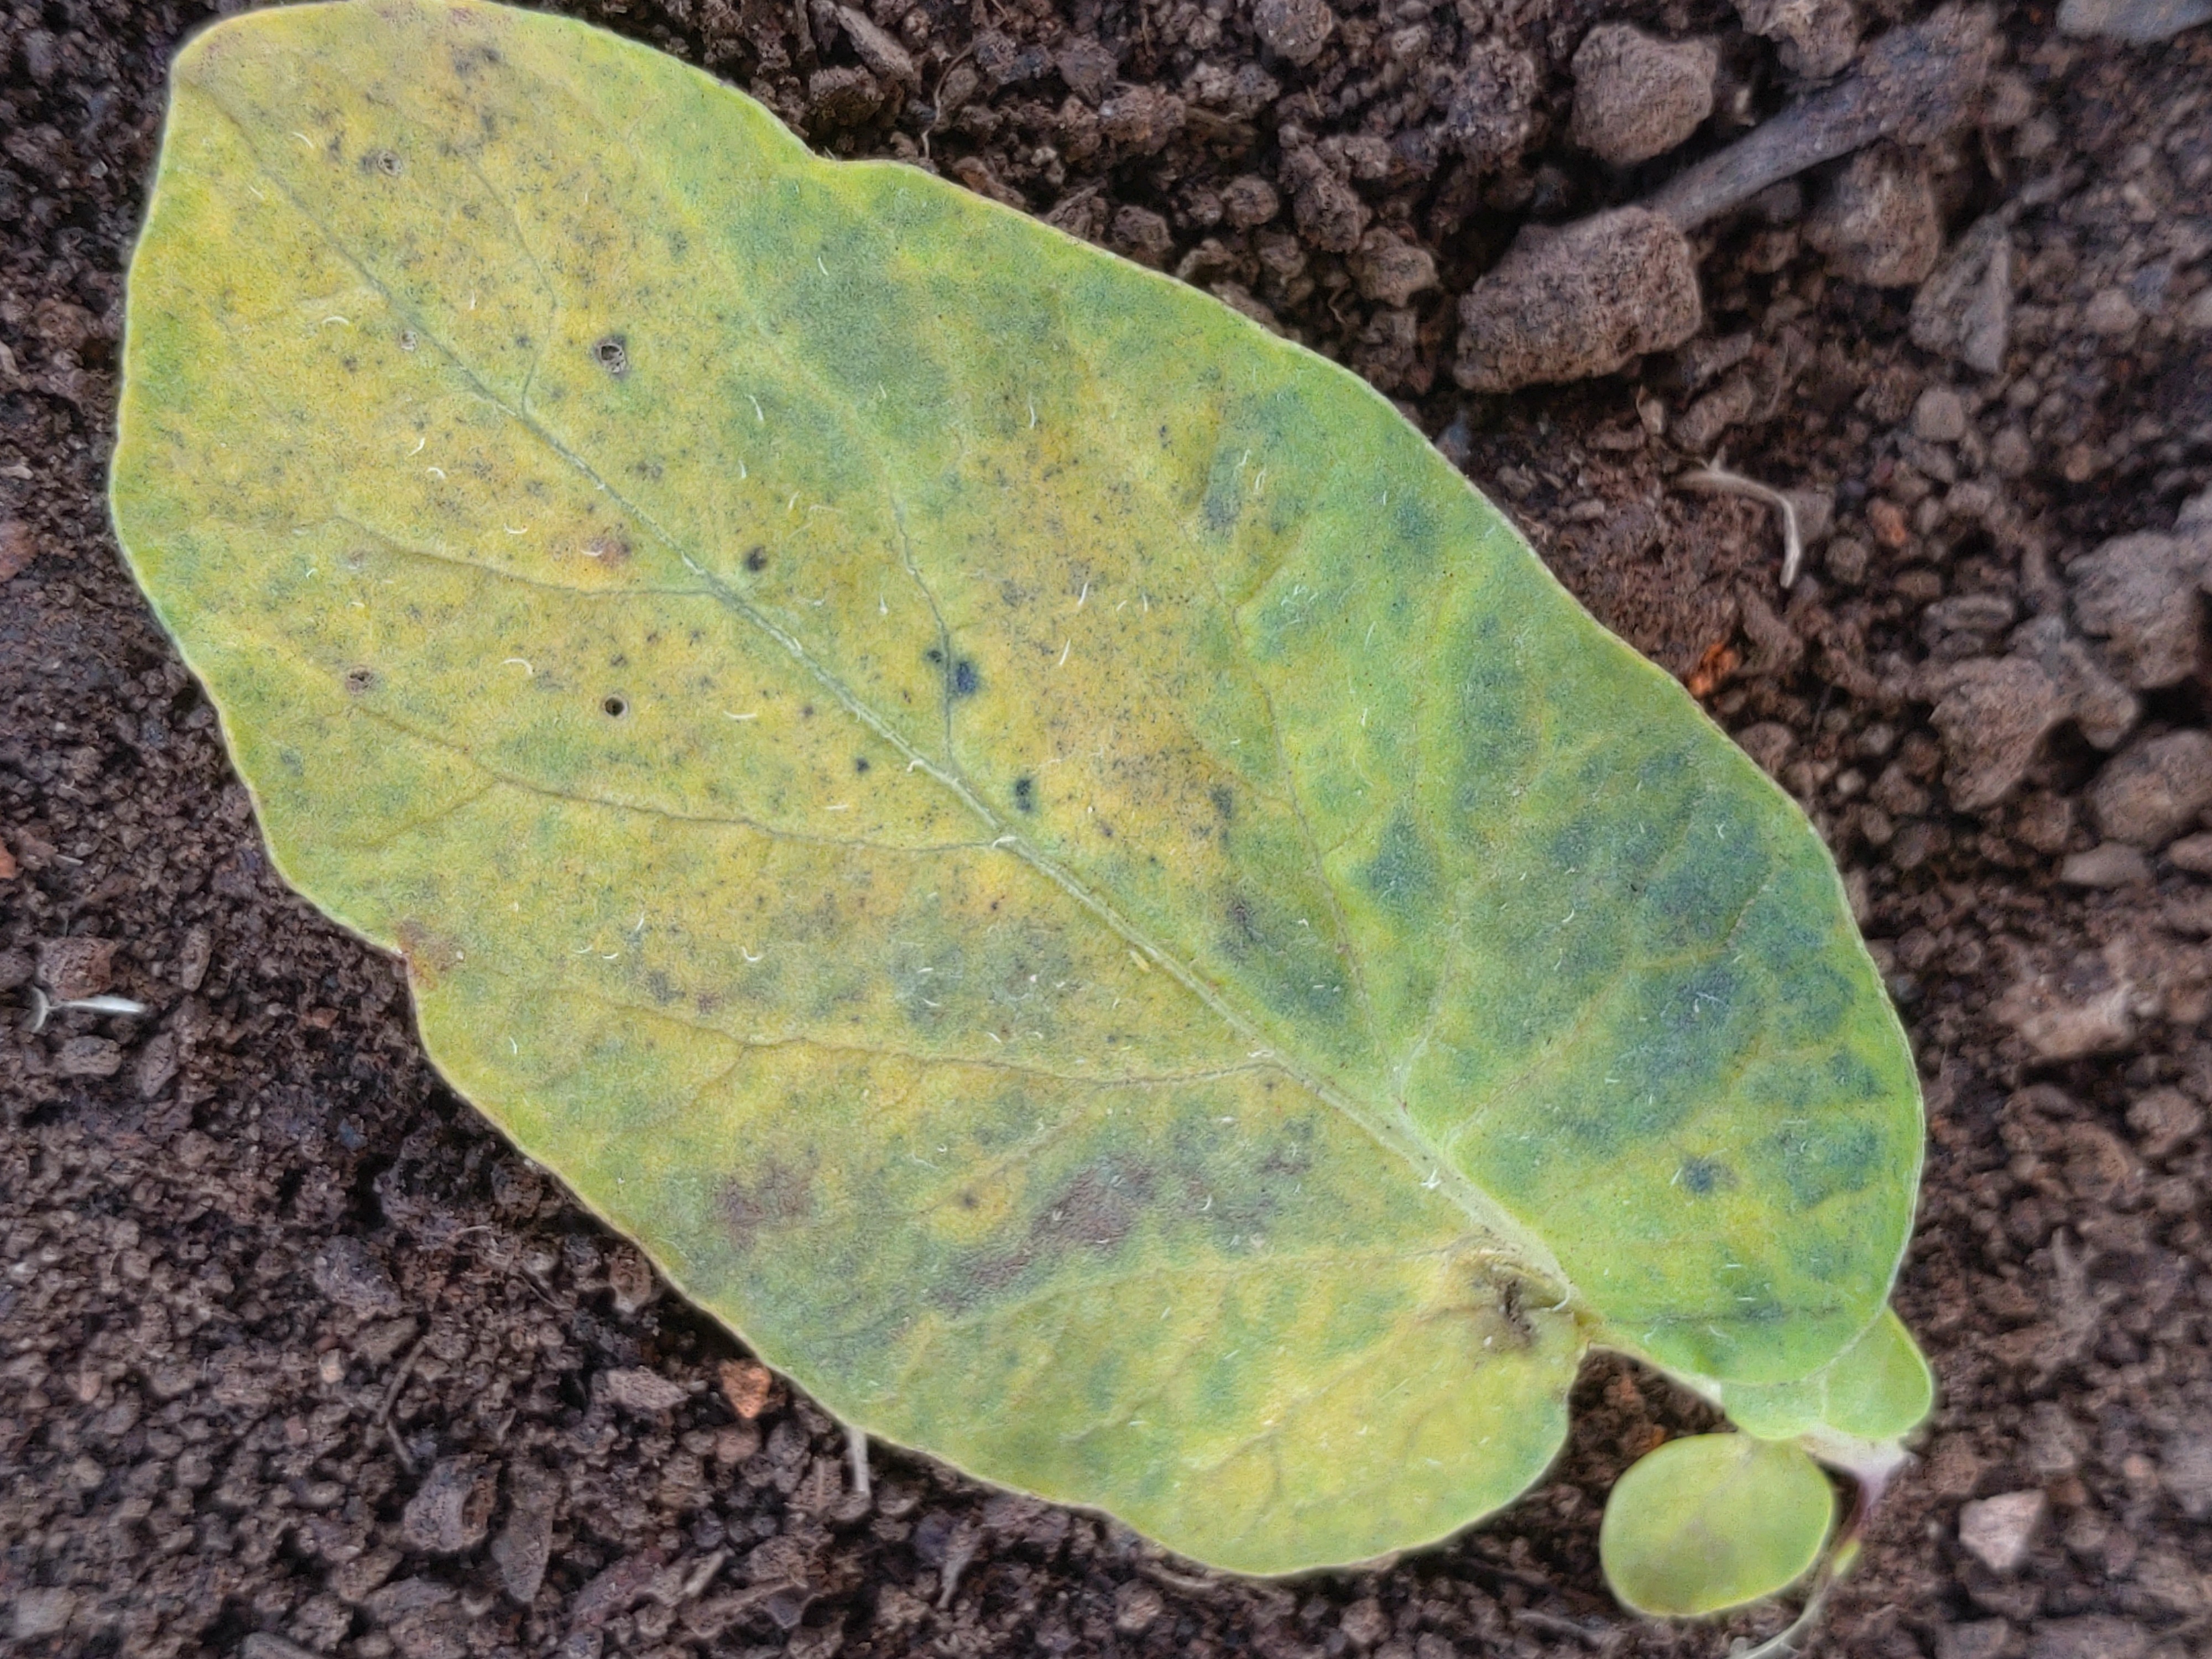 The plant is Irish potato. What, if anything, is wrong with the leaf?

late blight
